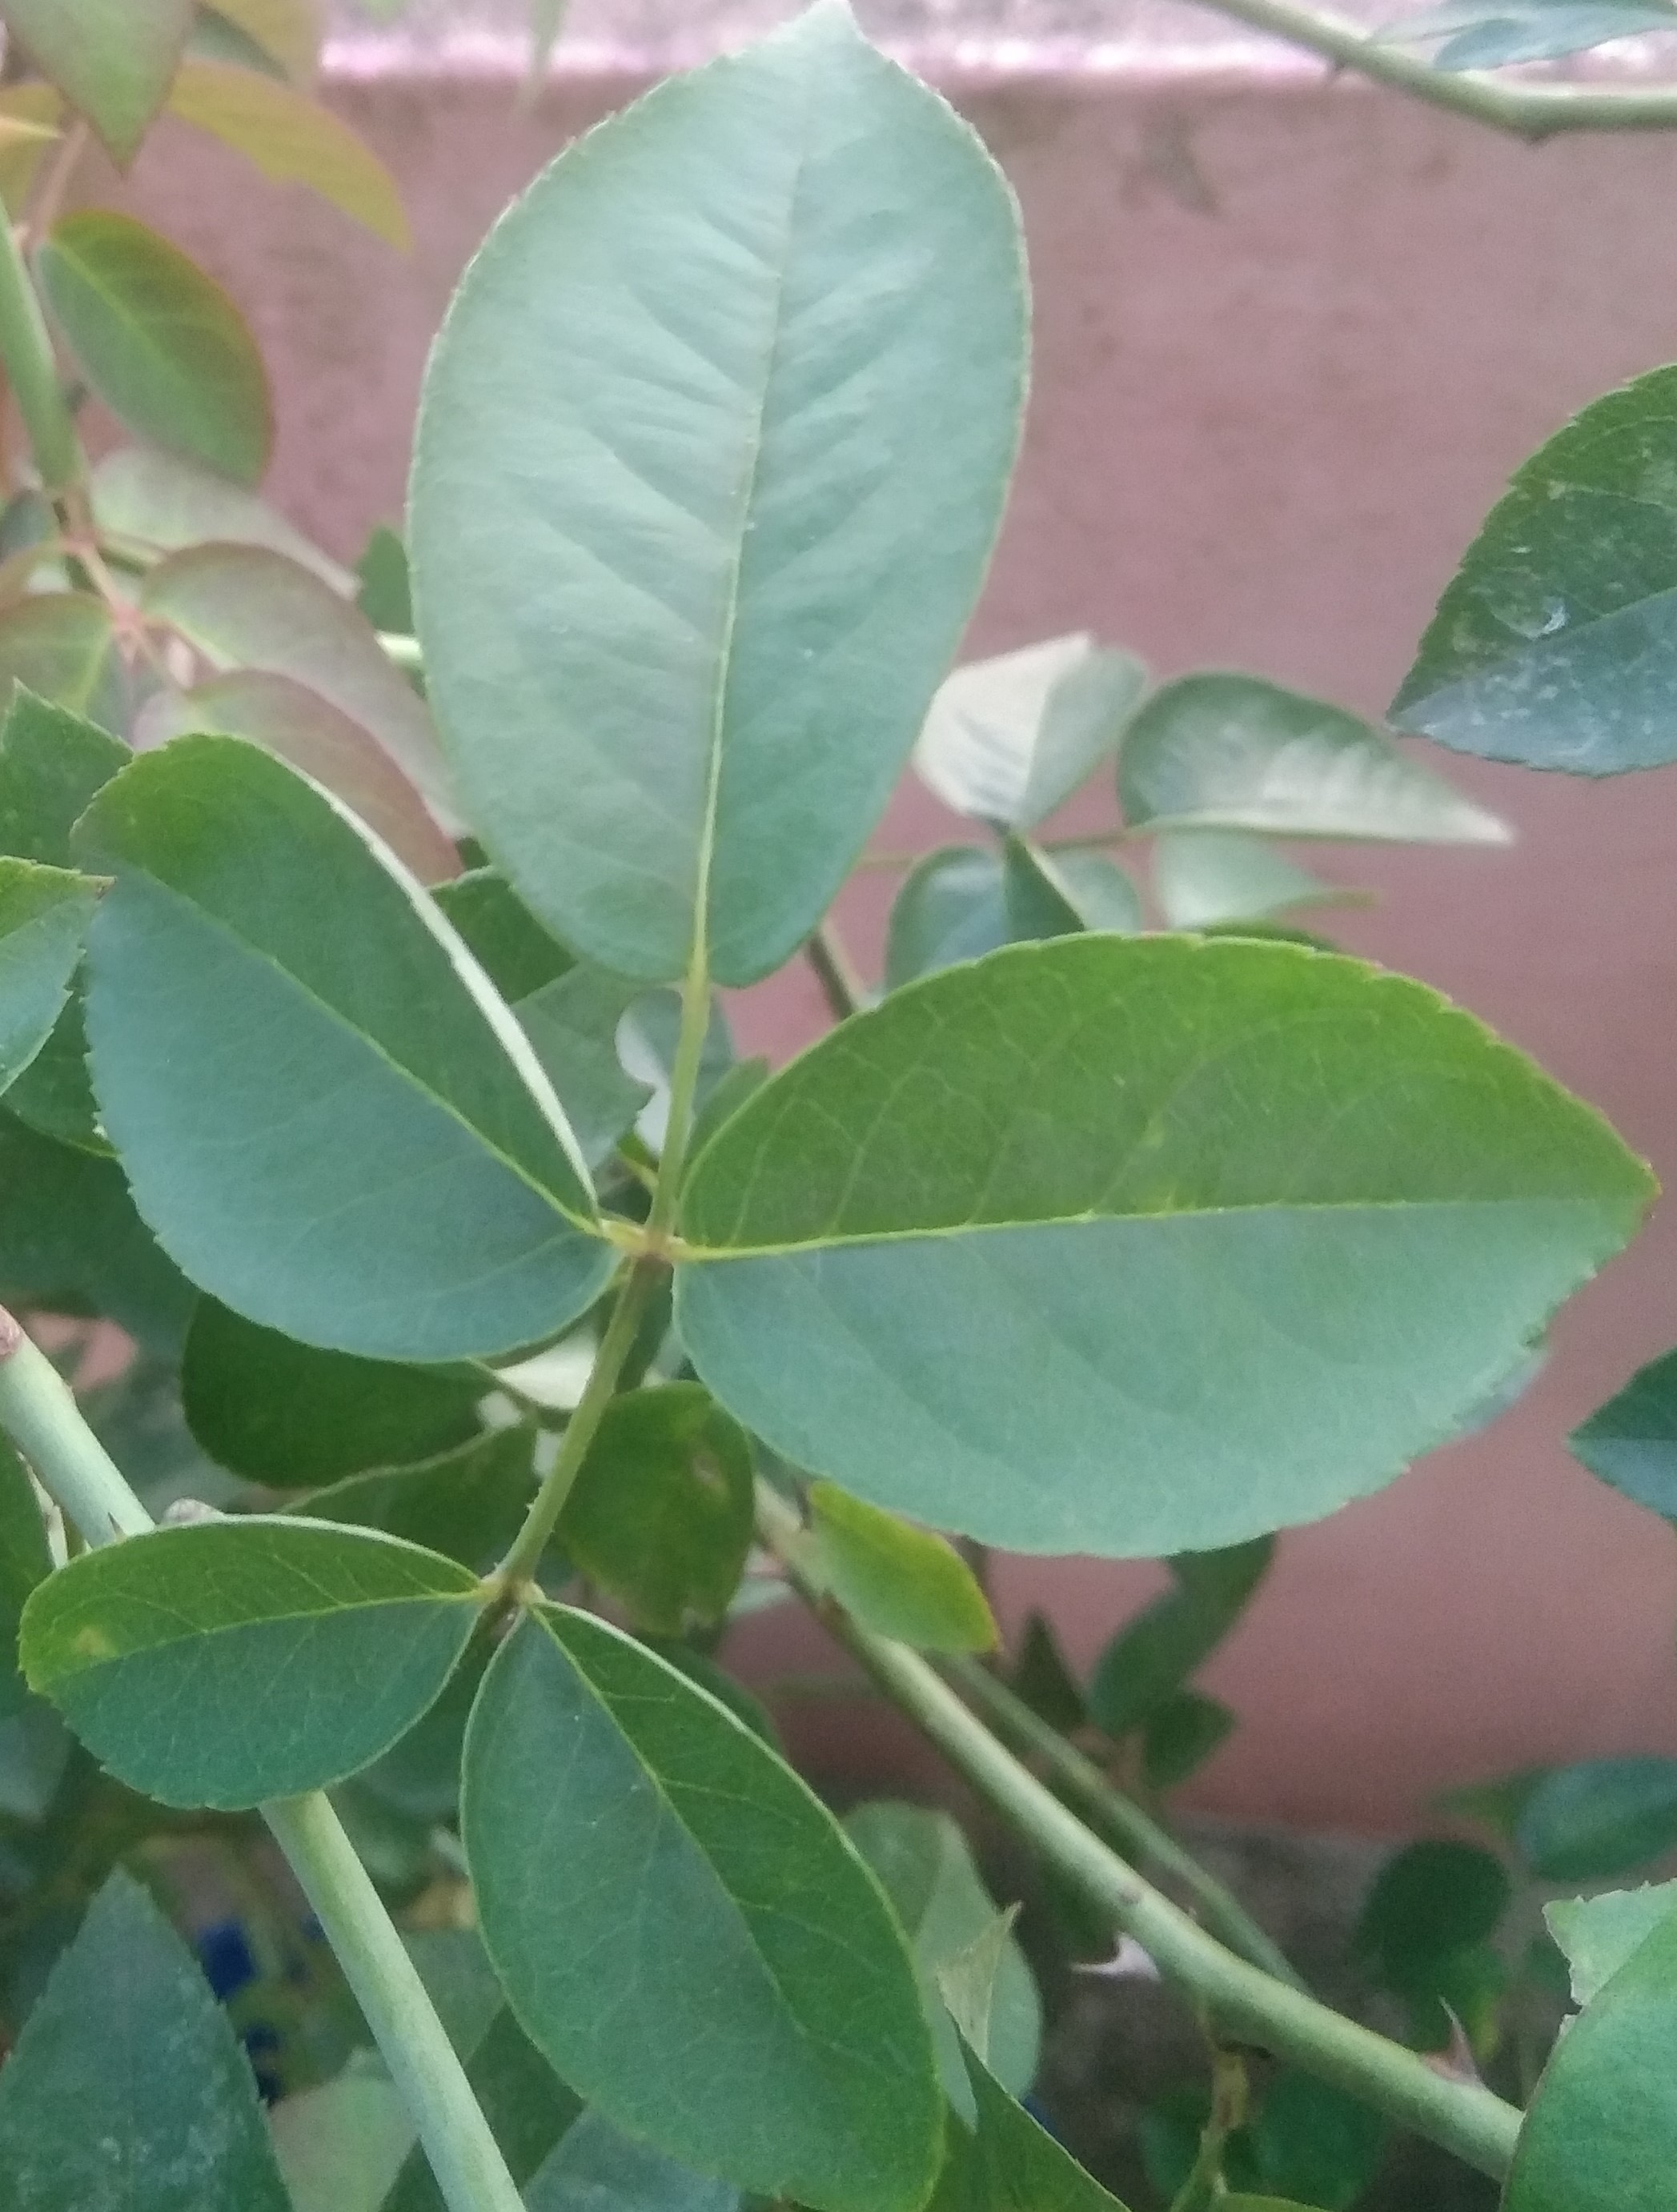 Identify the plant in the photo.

rose
